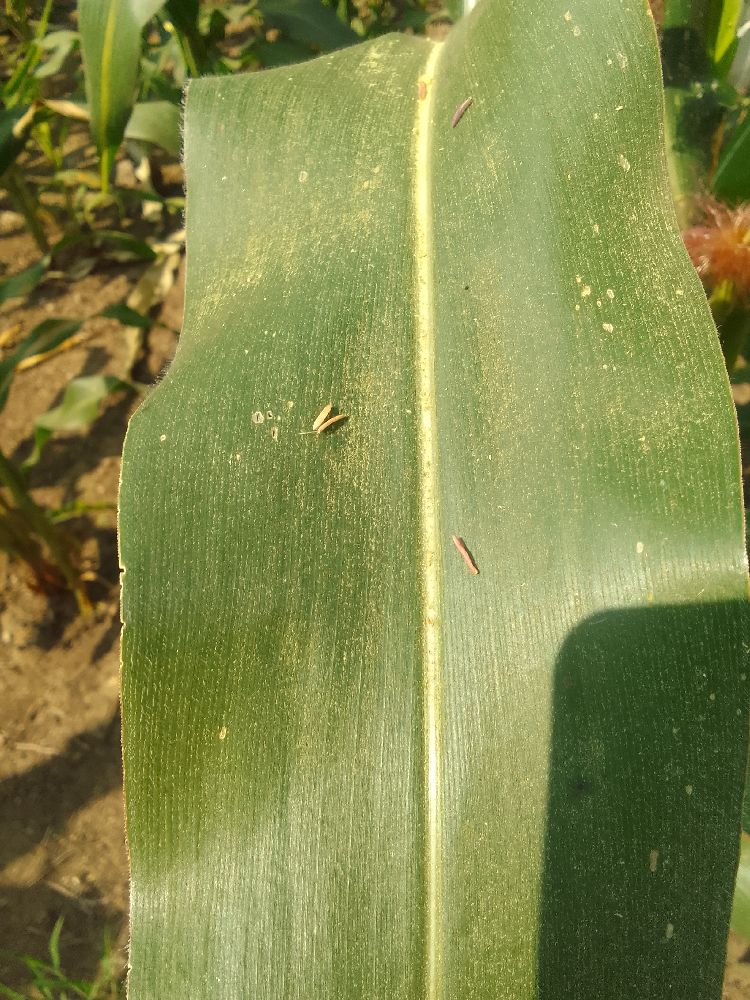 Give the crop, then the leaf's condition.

maize, healthy
